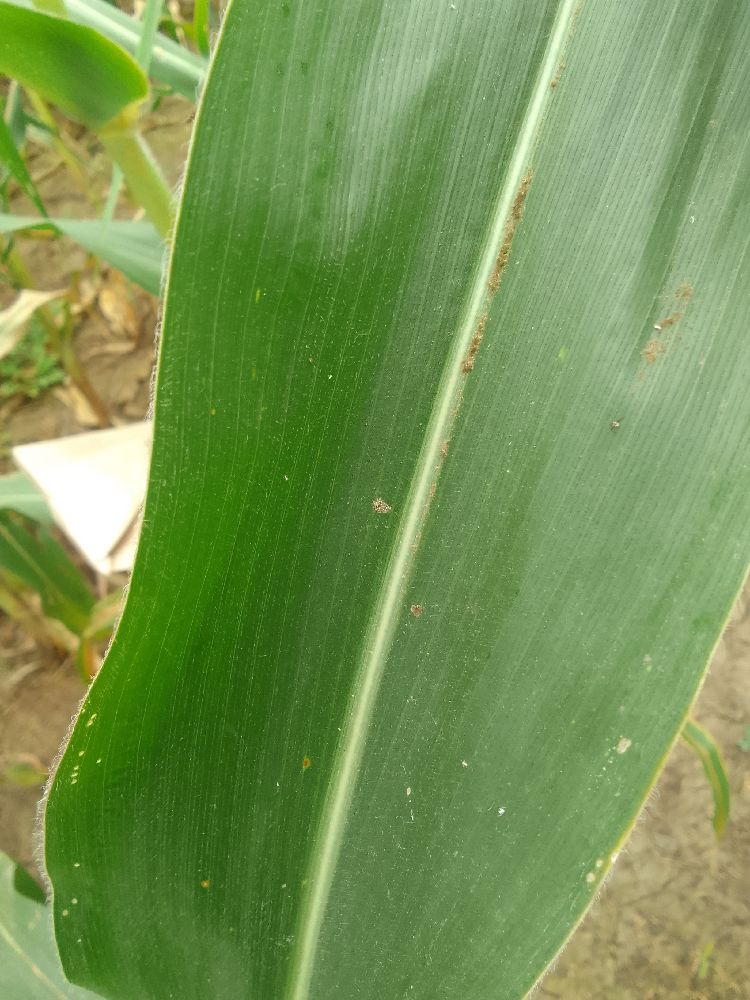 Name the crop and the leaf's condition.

maize, healthy
